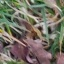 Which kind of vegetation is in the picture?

grass
